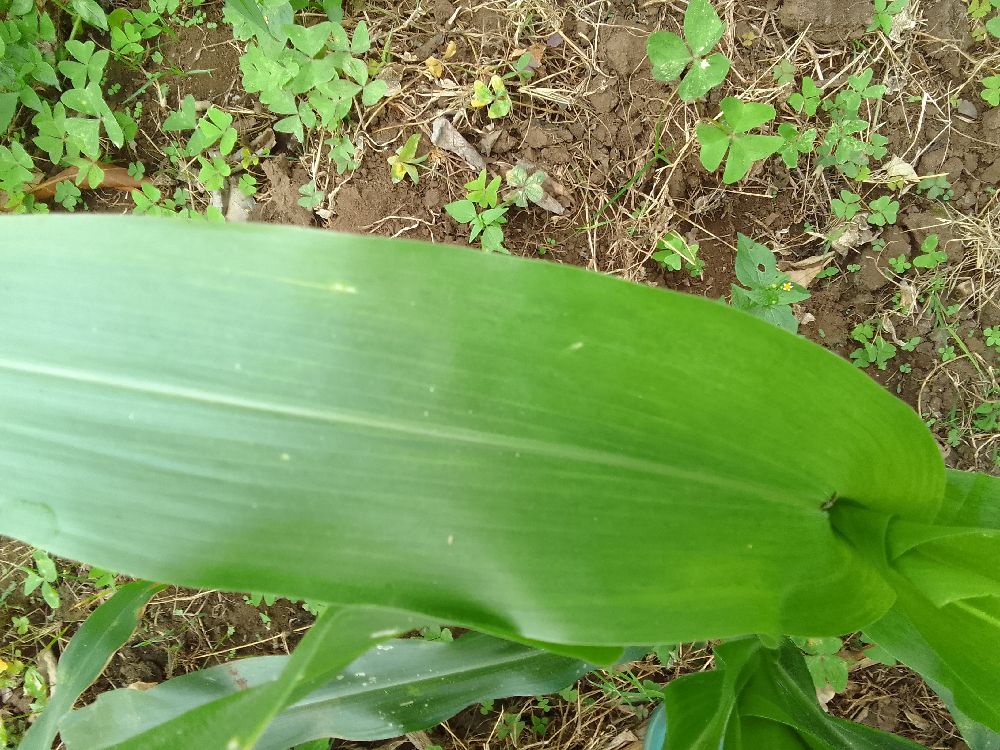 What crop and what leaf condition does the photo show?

maize, healthy
